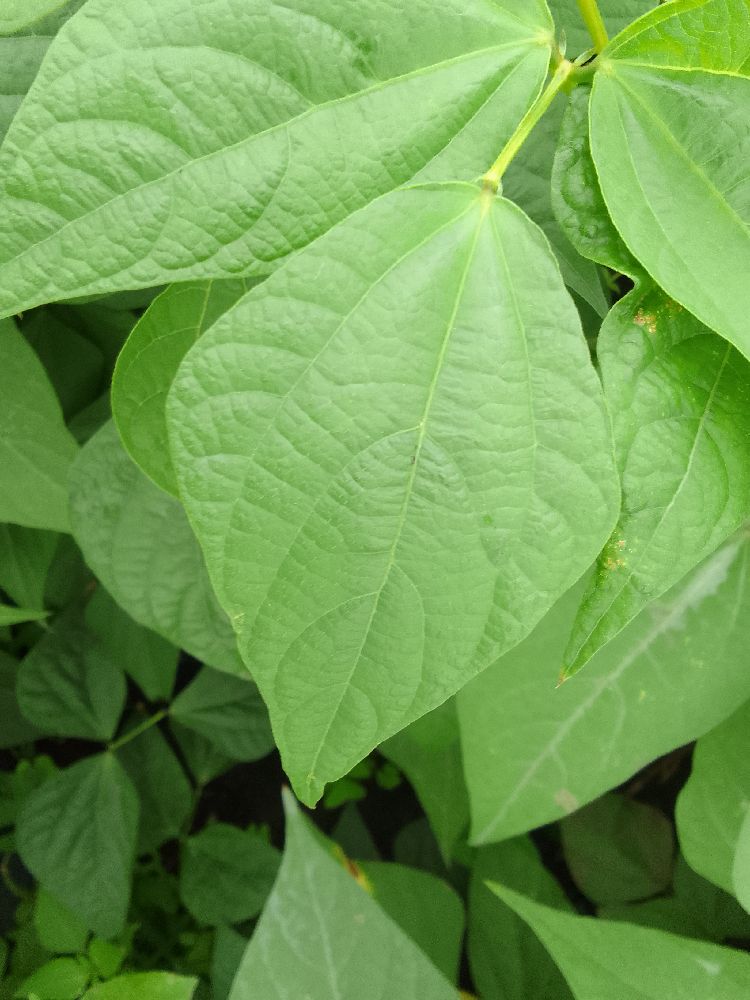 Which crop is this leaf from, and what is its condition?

common bean, healthy
